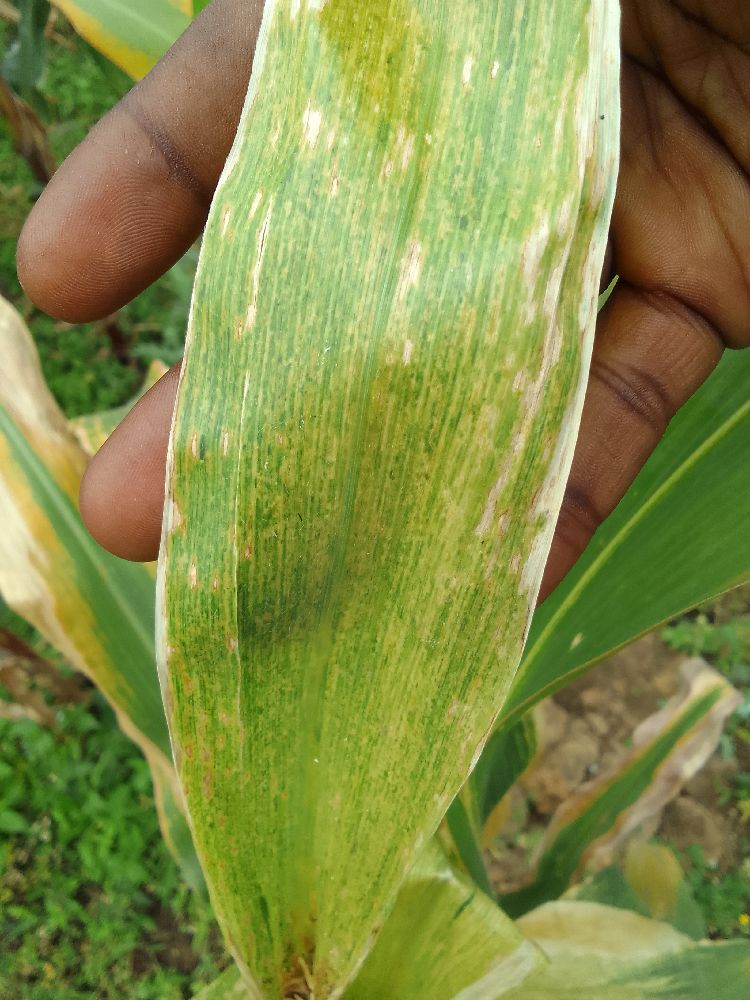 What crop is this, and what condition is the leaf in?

maize, maize lethal necrosis
